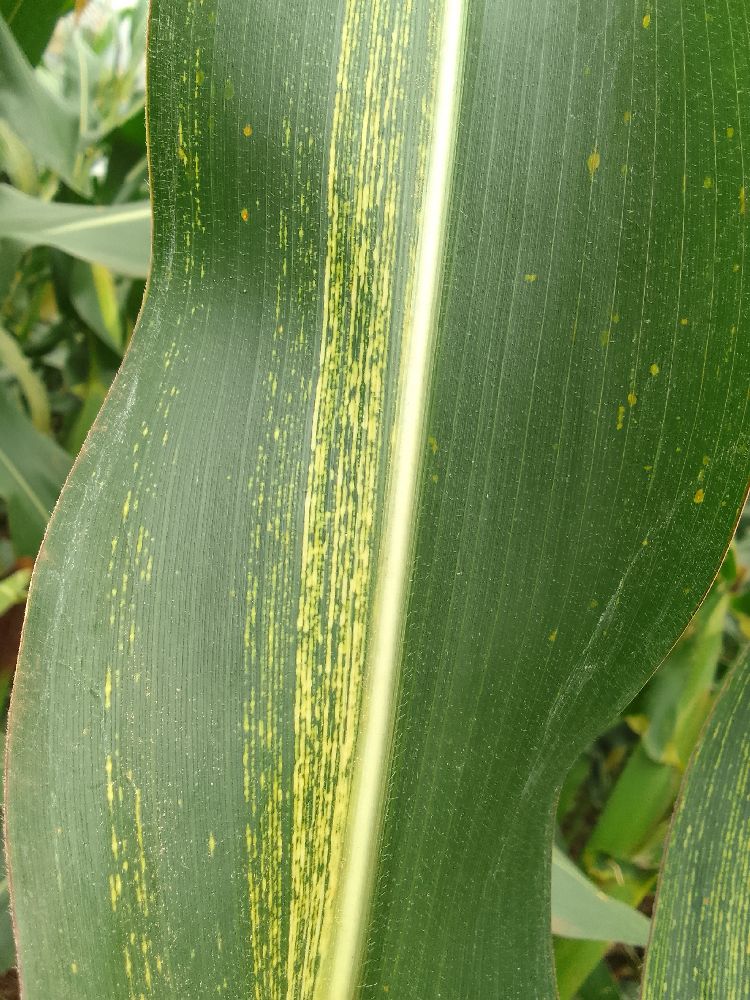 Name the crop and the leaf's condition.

maize, maize streak virus
